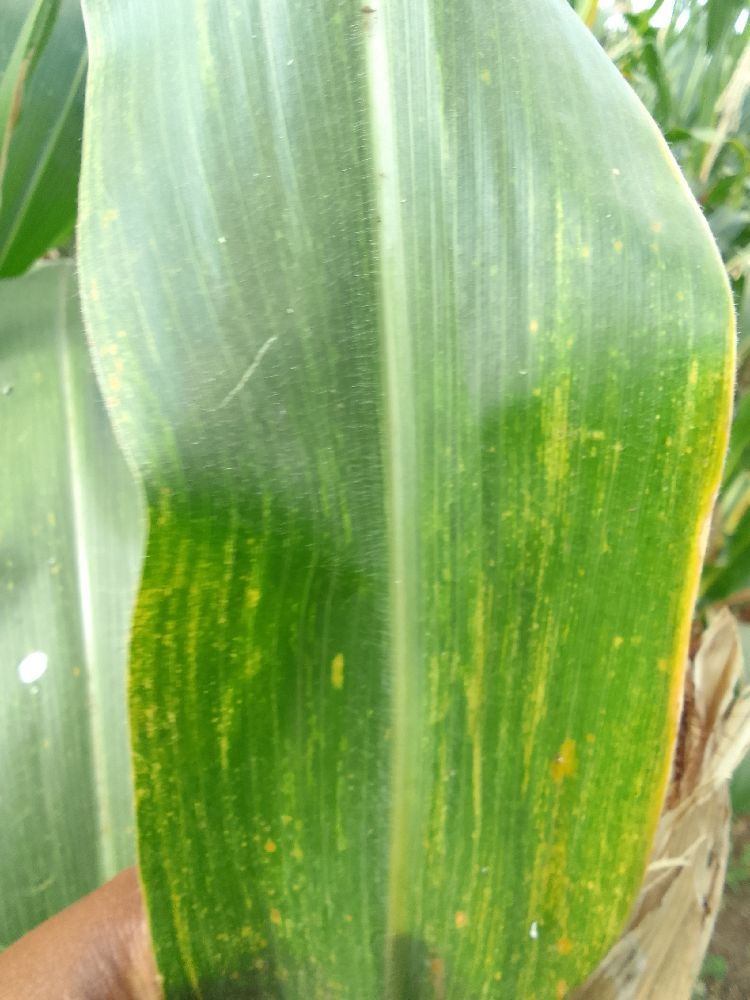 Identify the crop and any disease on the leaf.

maize, maize lethal necrosis
